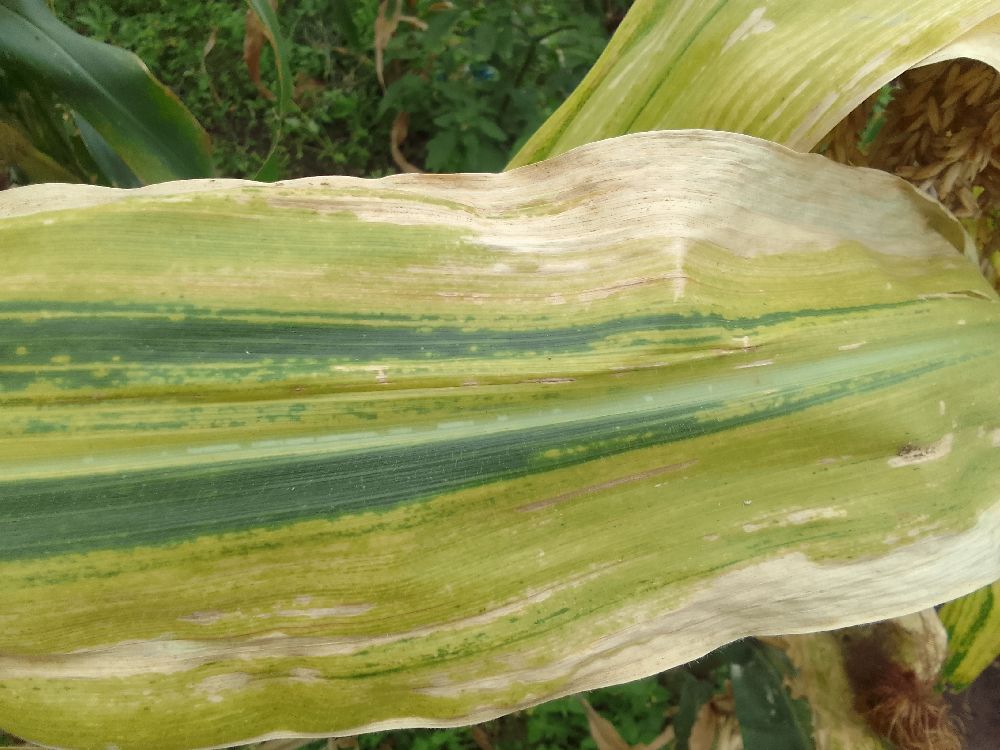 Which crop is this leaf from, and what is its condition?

maize, maize lethal necrosis
